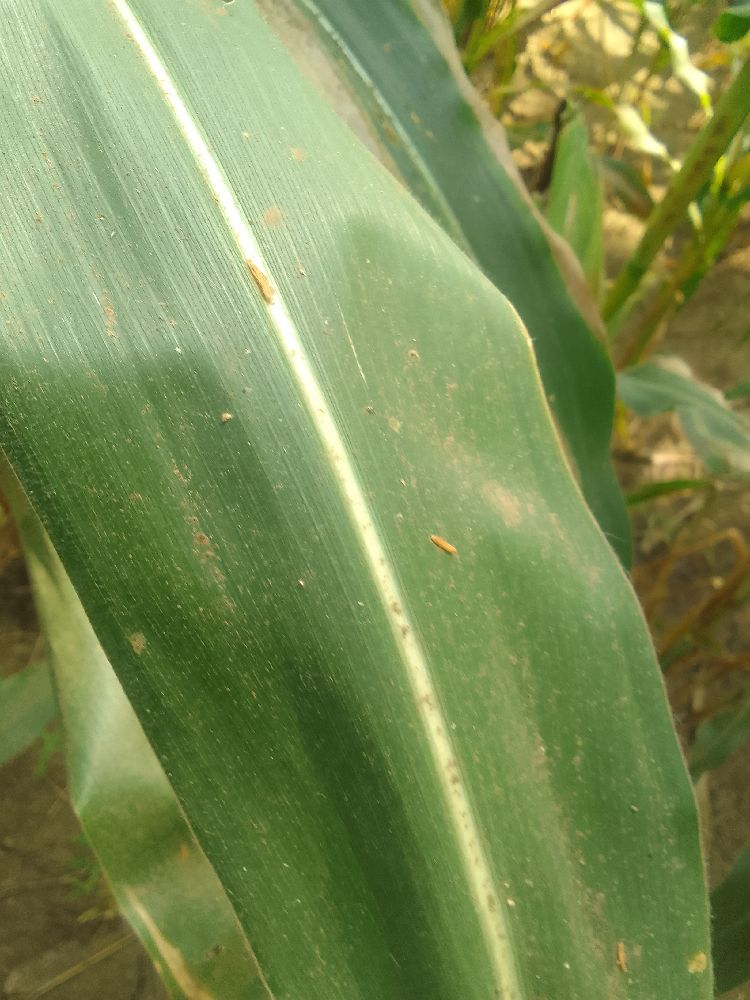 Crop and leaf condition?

maize, healthy
